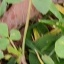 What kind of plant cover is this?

unstructured weed
